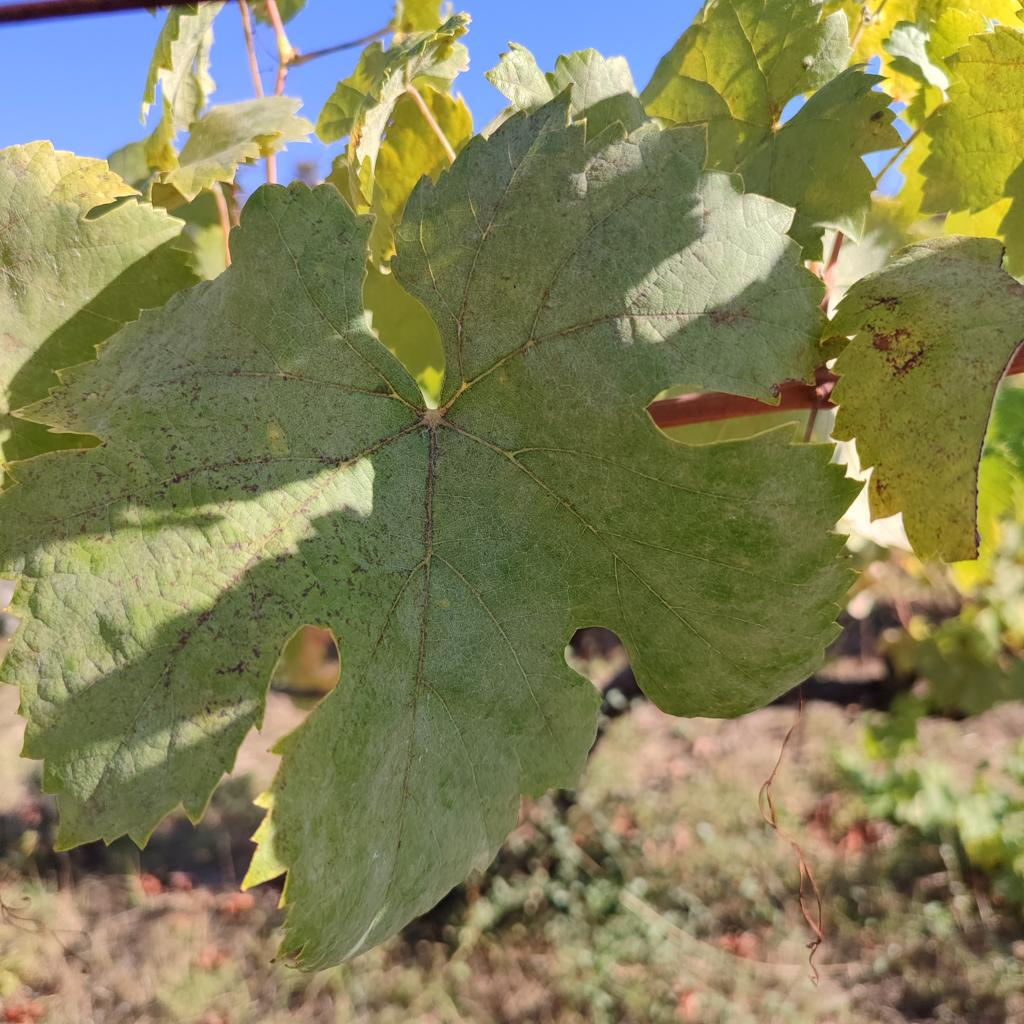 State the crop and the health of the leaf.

grapevine, powdery mildew
